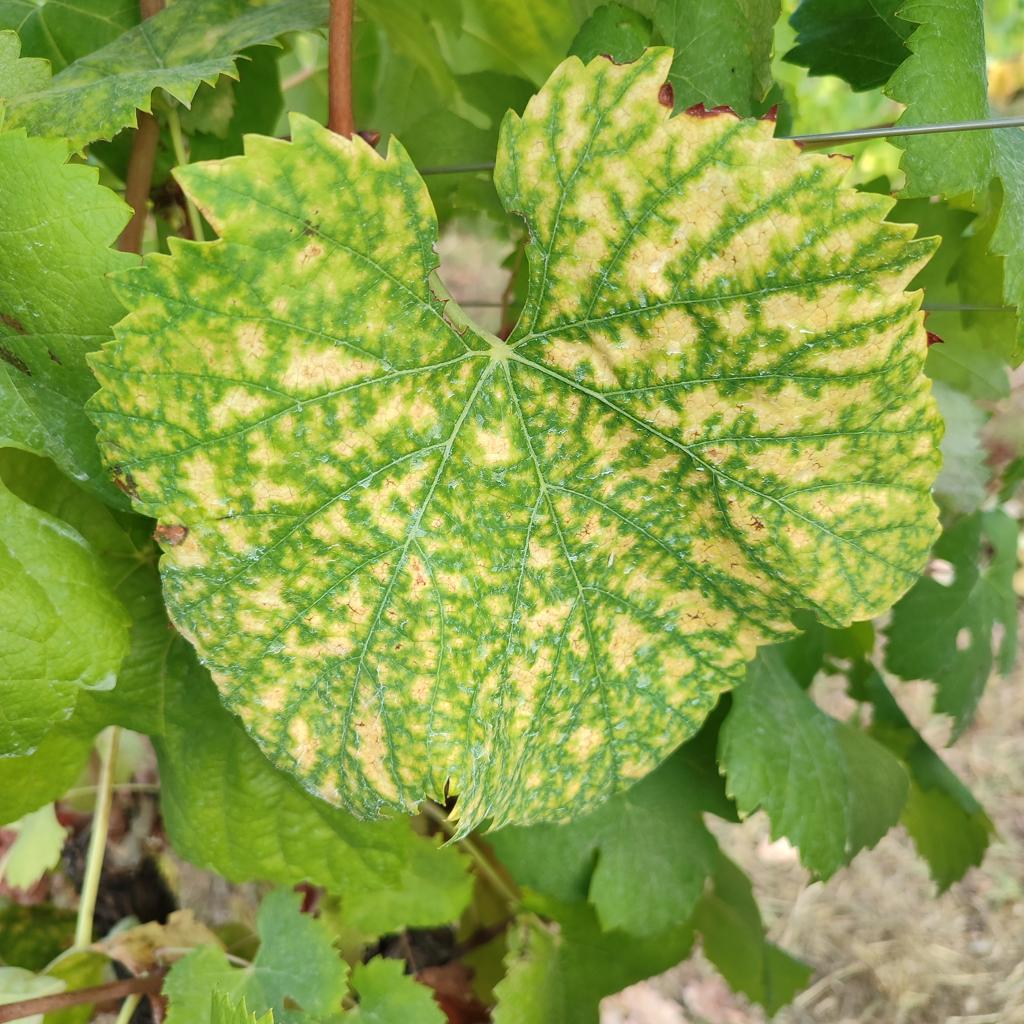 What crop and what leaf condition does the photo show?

grapevine, esca complex
